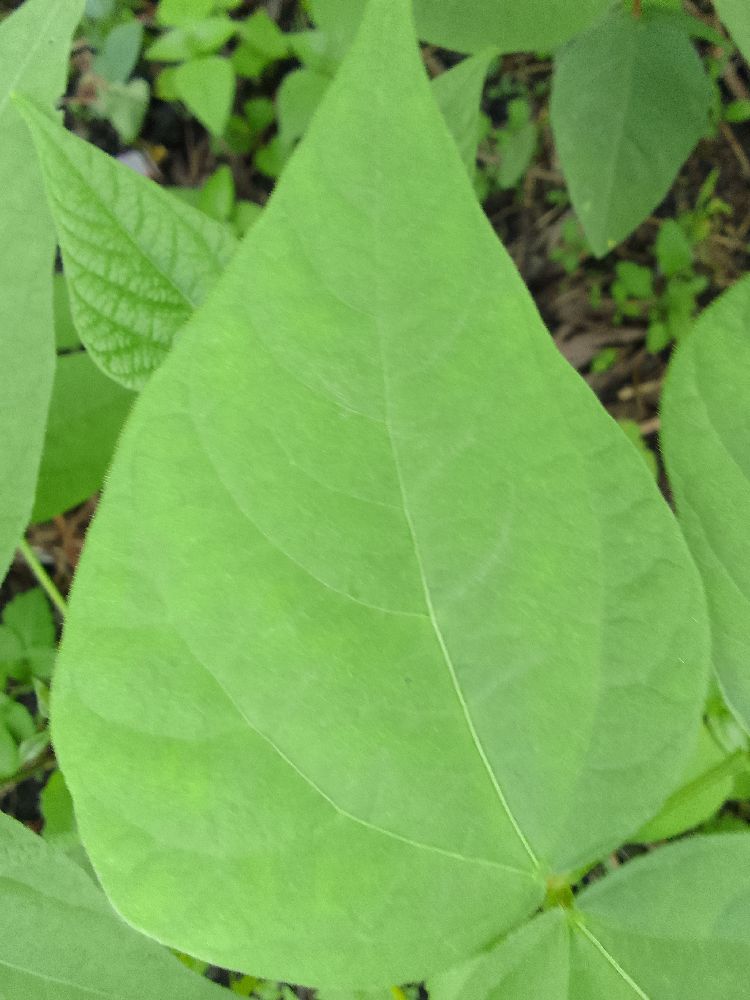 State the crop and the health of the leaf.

common bean, healthy
